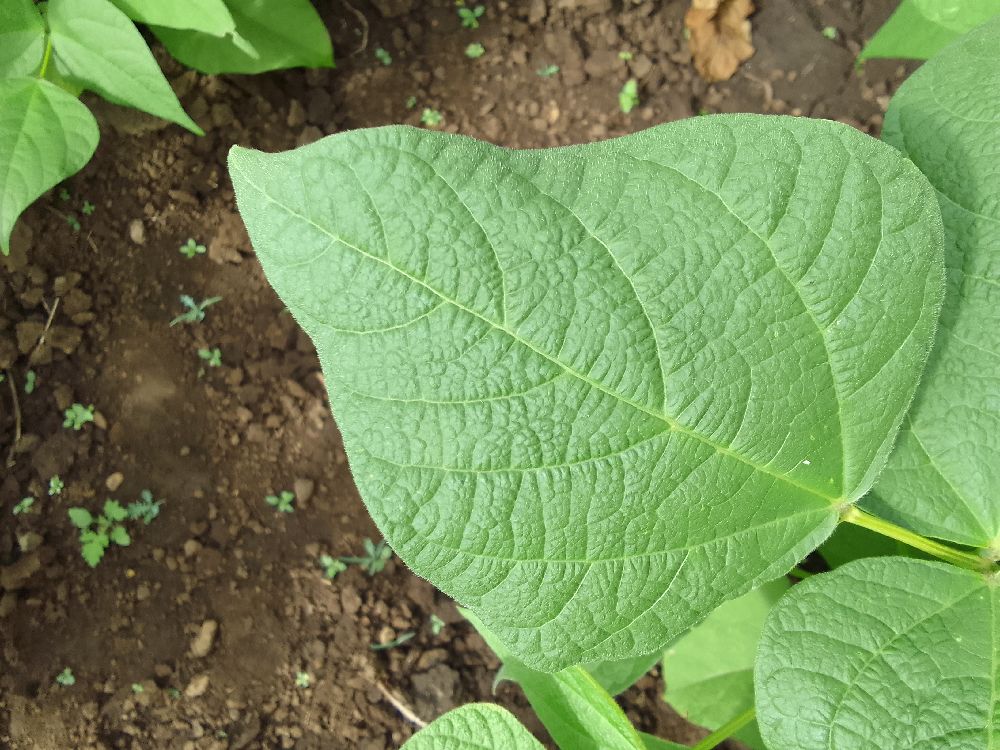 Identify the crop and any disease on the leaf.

common bean, healthy
